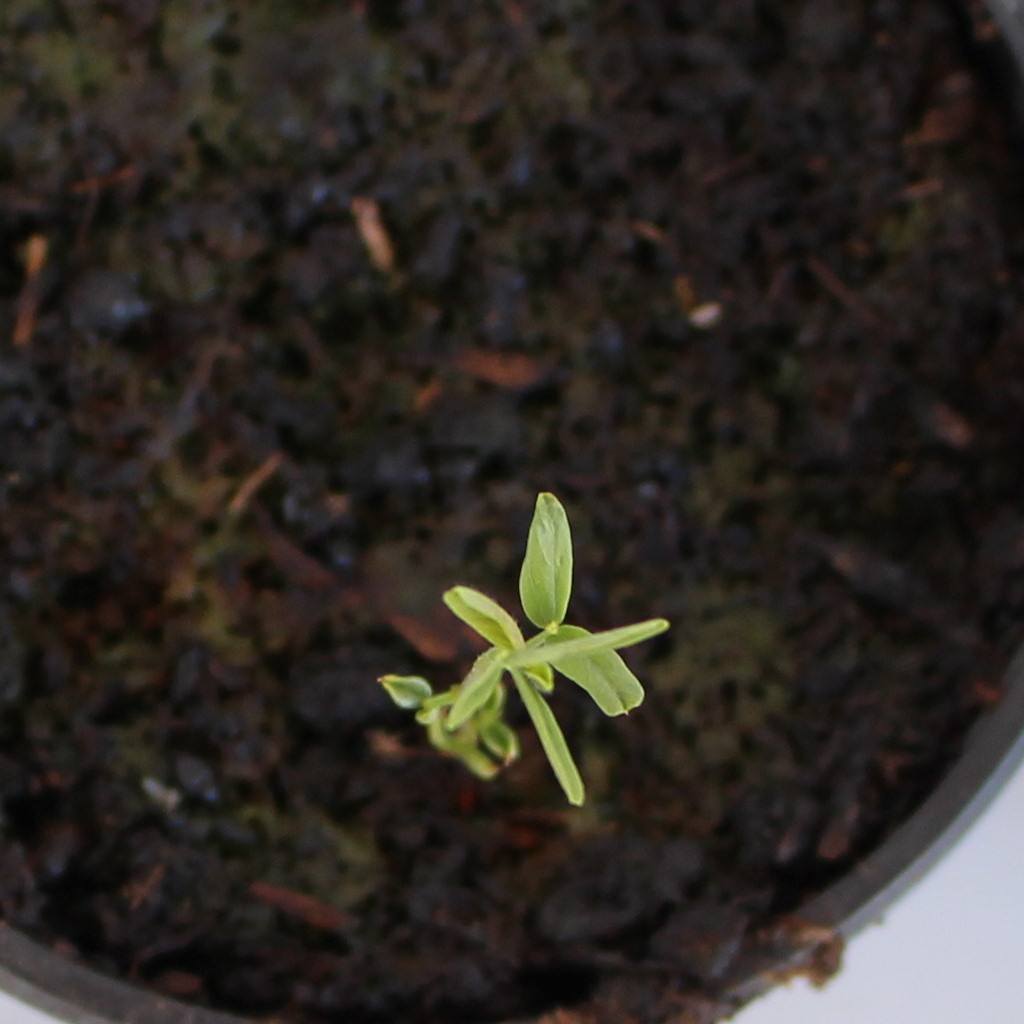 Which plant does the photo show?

Vicia sativa
